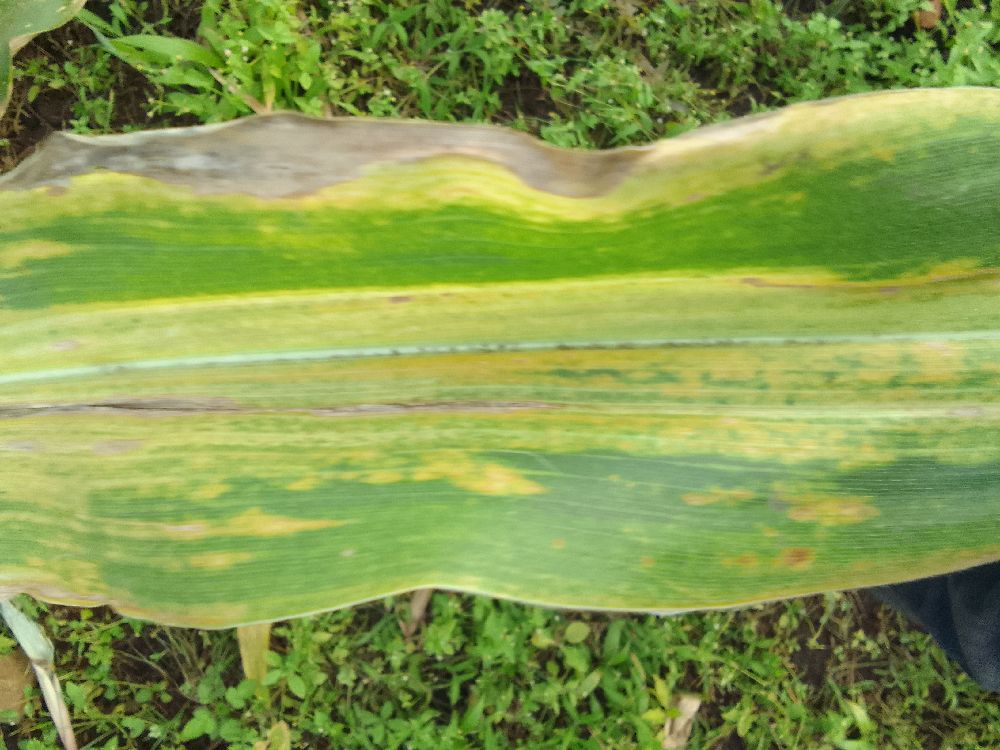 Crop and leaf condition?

maize, maize lethal necrosis
